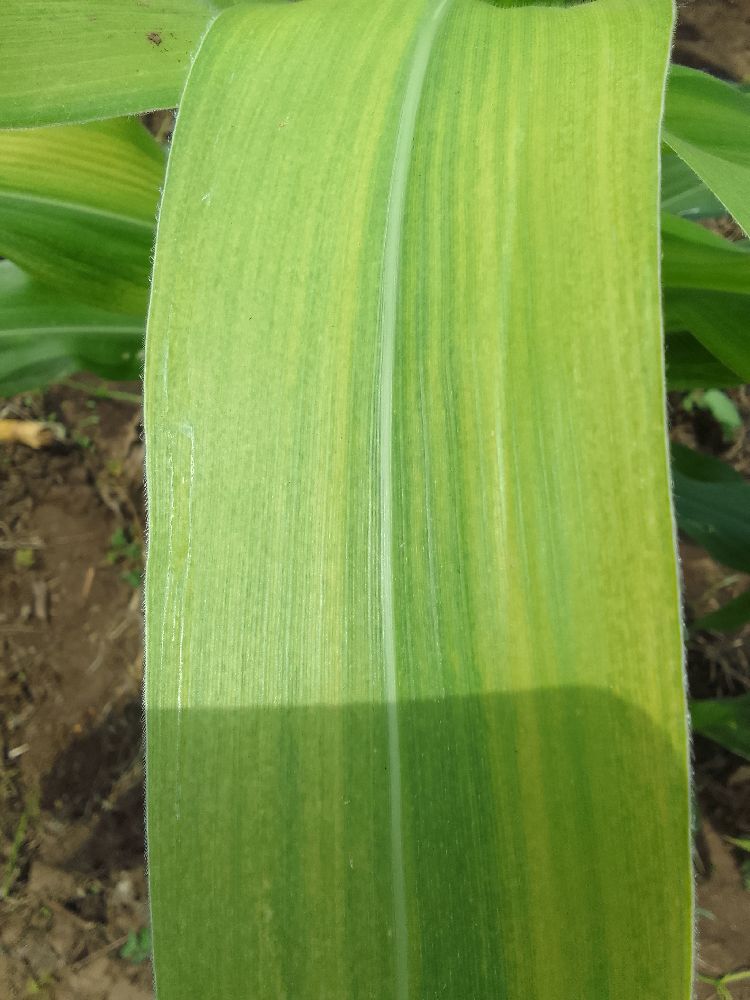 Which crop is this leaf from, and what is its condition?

maize, maize lethal necrosis
